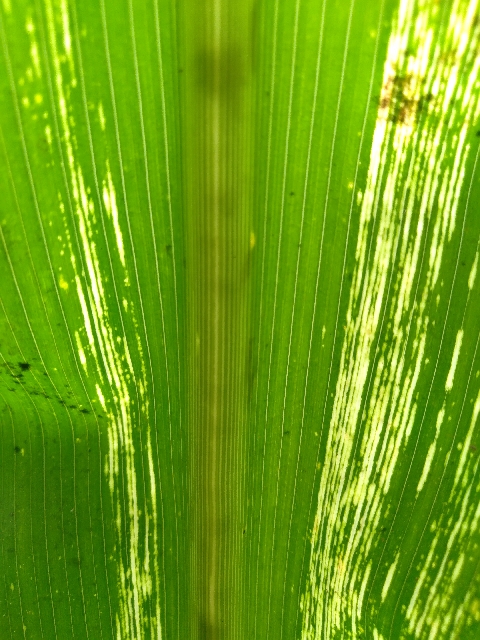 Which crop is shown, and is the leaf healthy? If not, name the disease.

maize, maize streak virus
